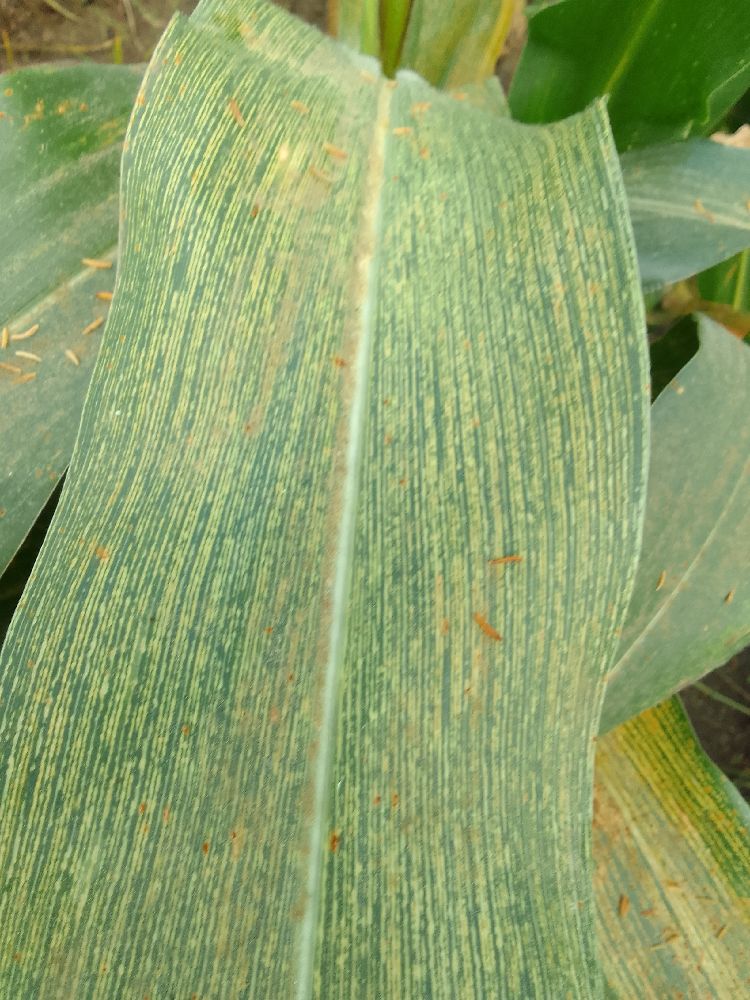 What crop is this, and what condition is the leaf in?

maize, maize streak virus
